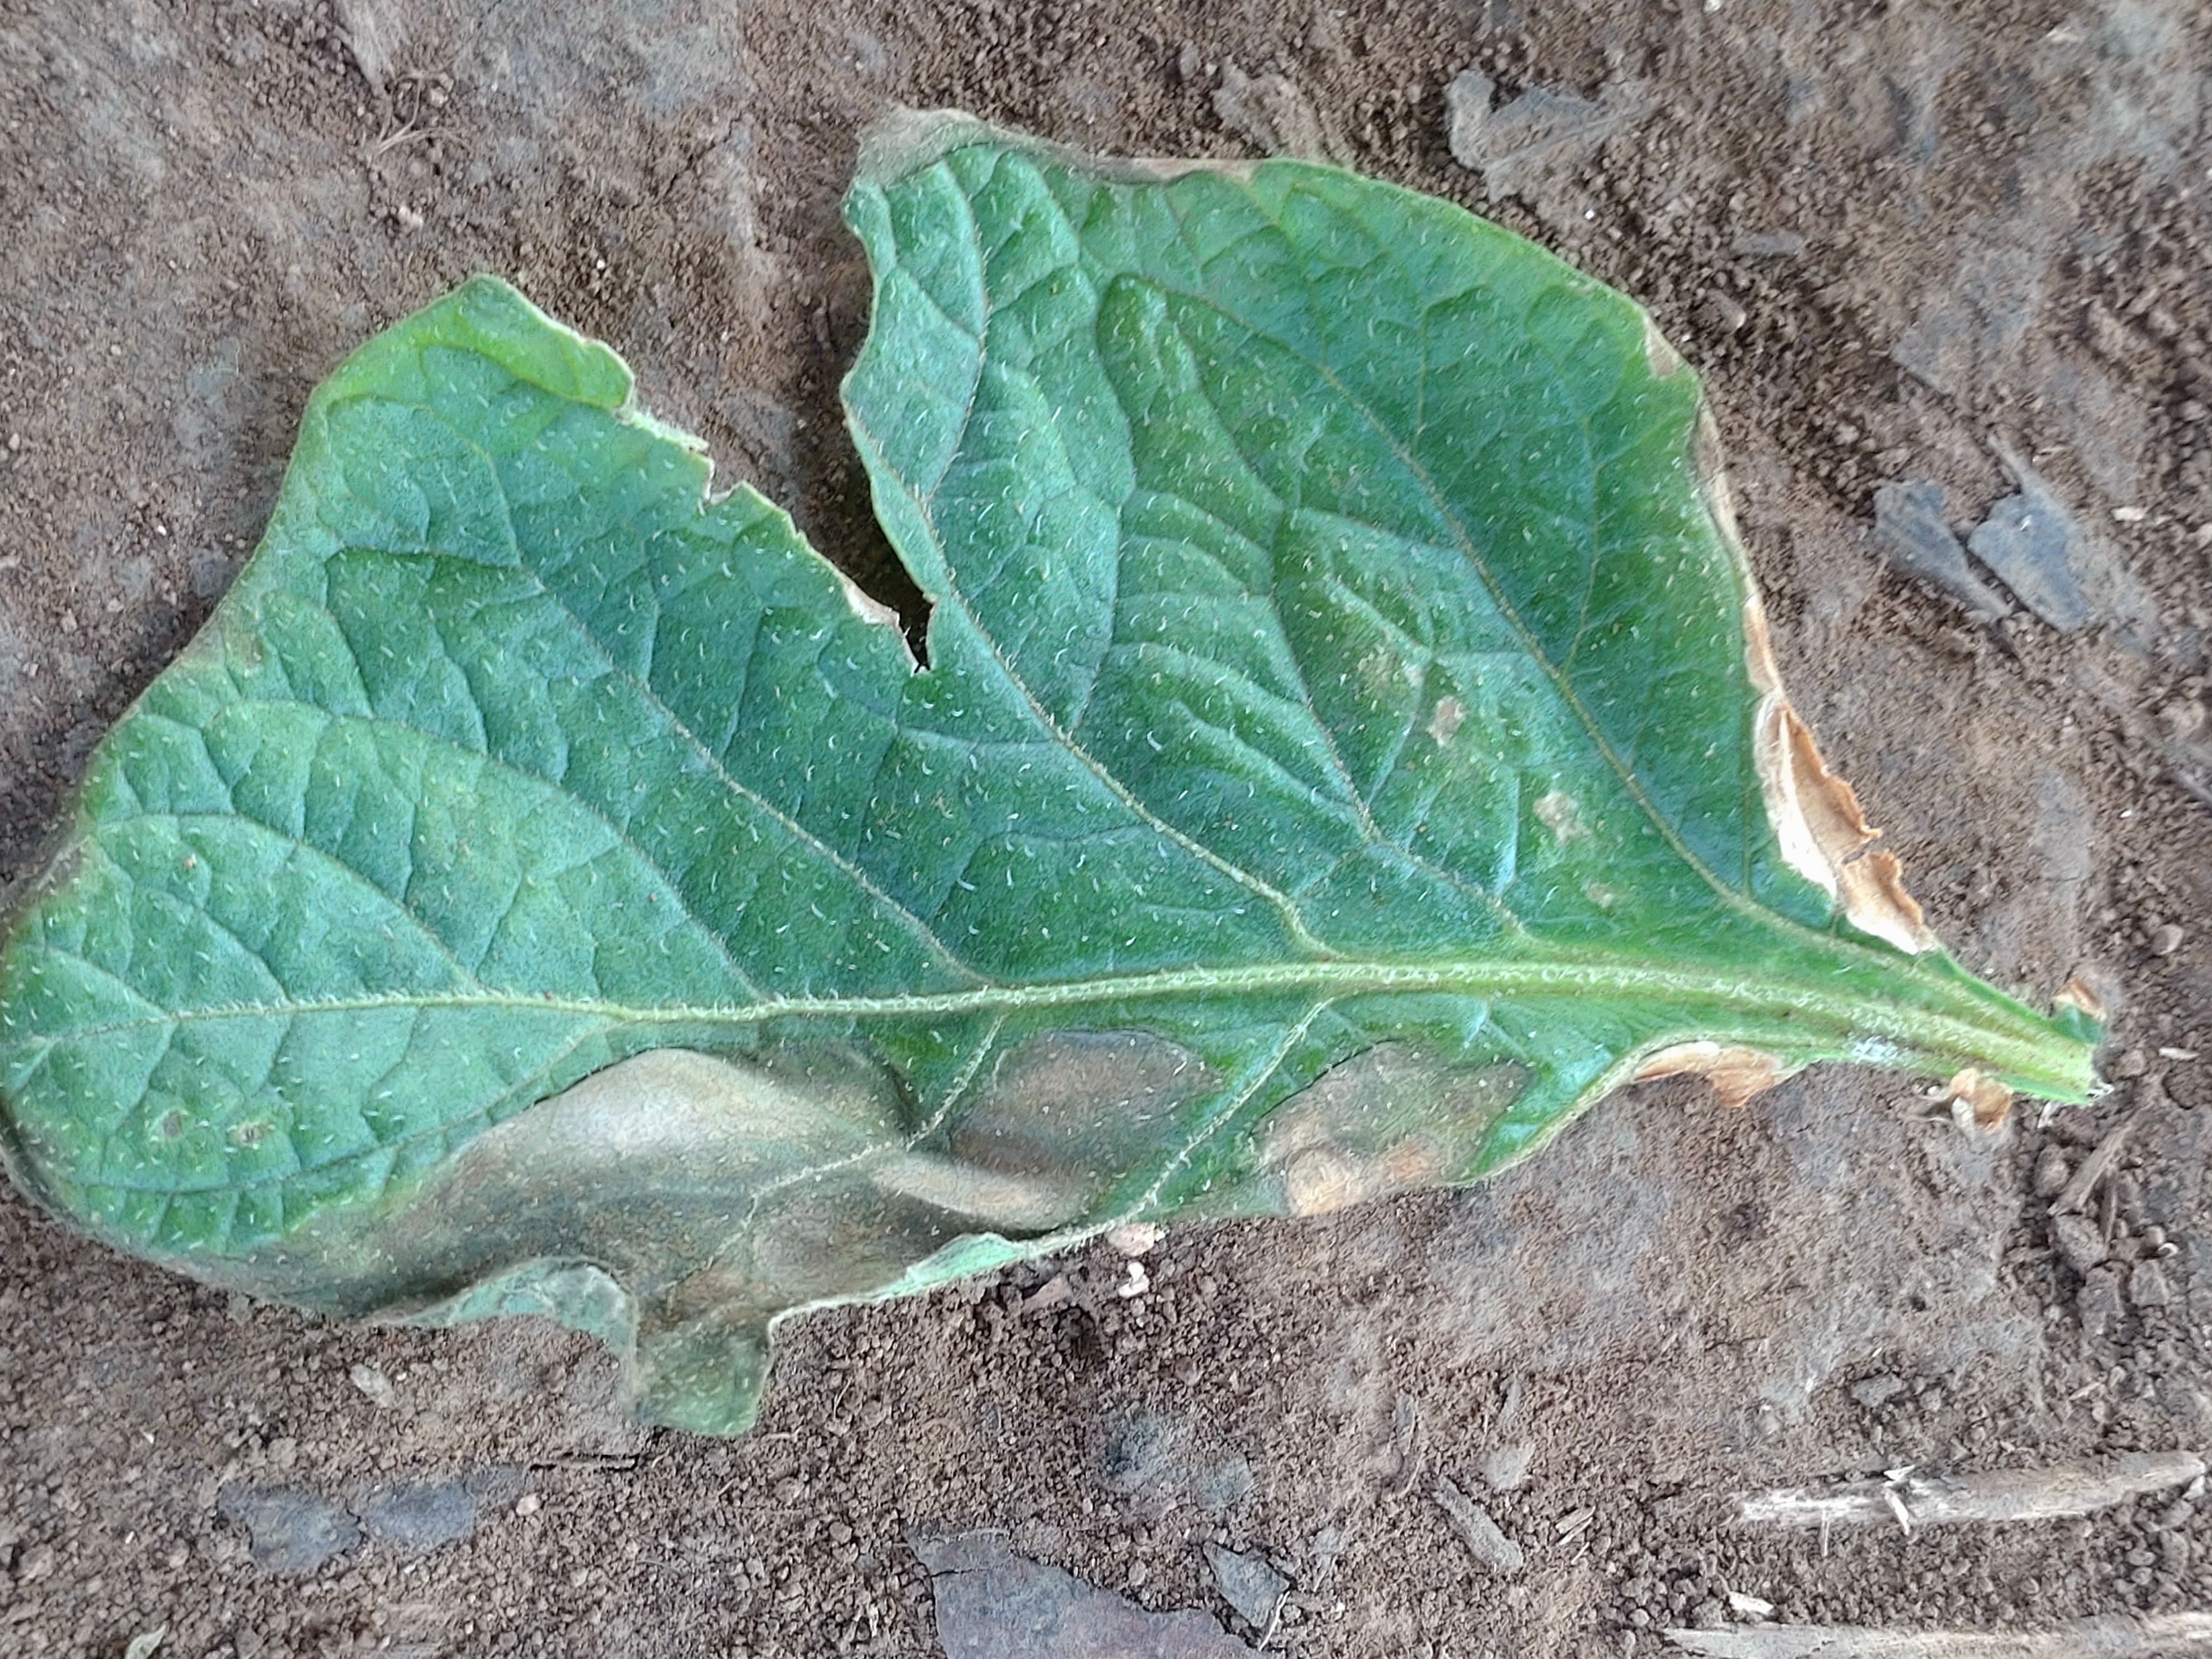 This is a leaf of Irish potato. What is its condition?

early blight
